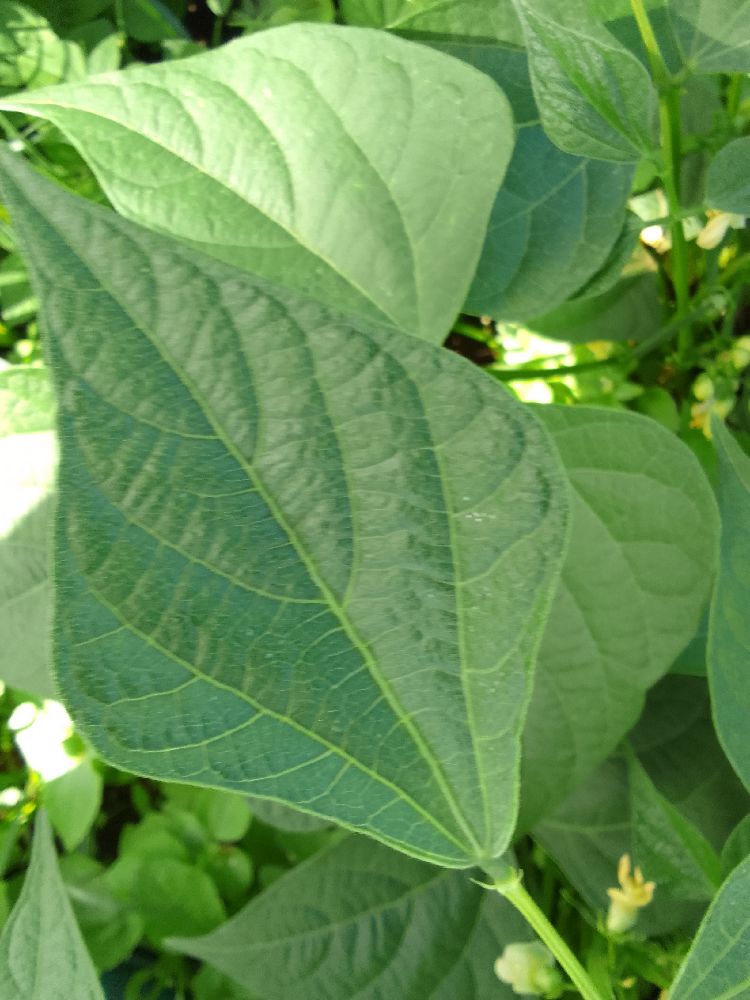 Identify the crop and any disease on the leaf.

common bean, healthy
